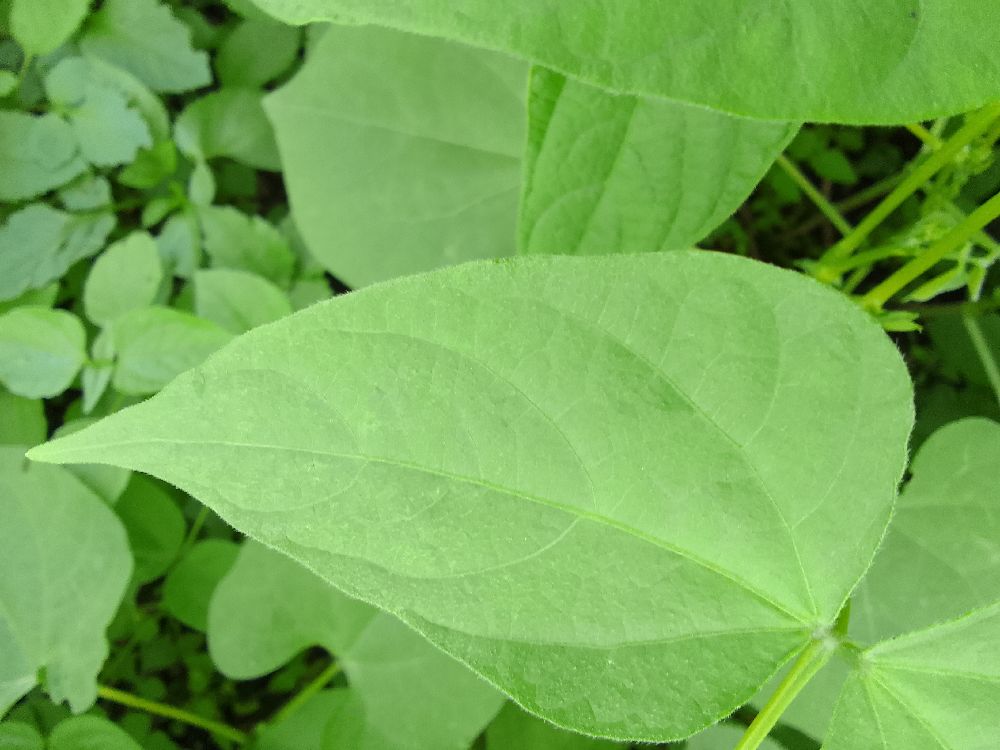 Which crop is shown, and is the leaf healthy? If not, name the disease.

common bean, healthy
